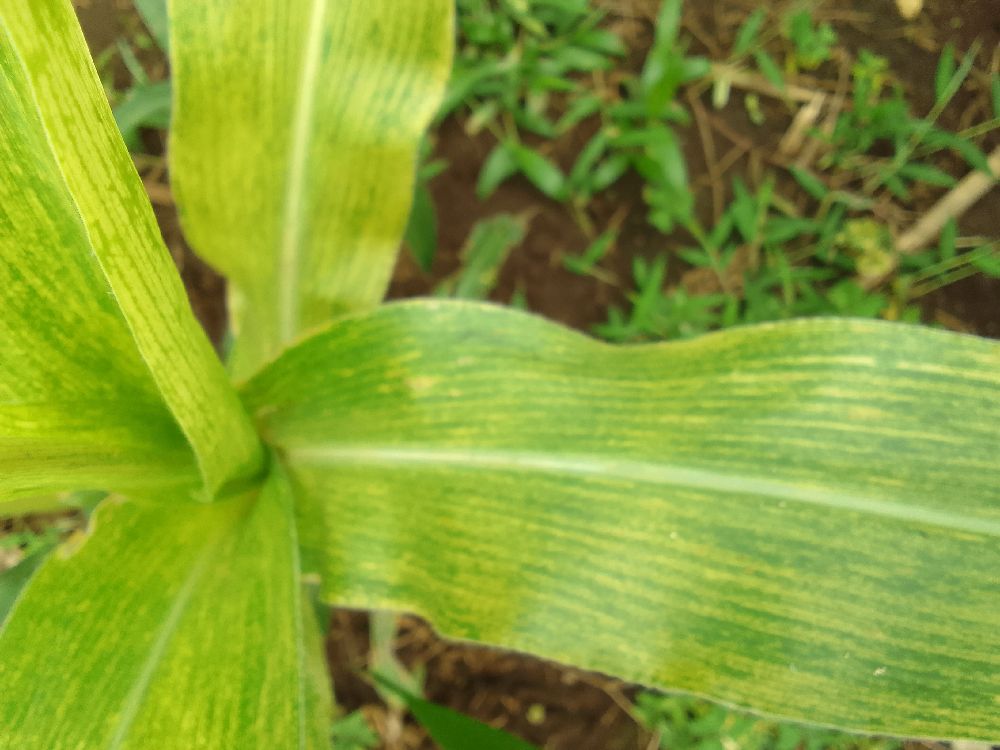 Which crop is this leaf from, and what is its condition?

maize, maize lethal necrosis
